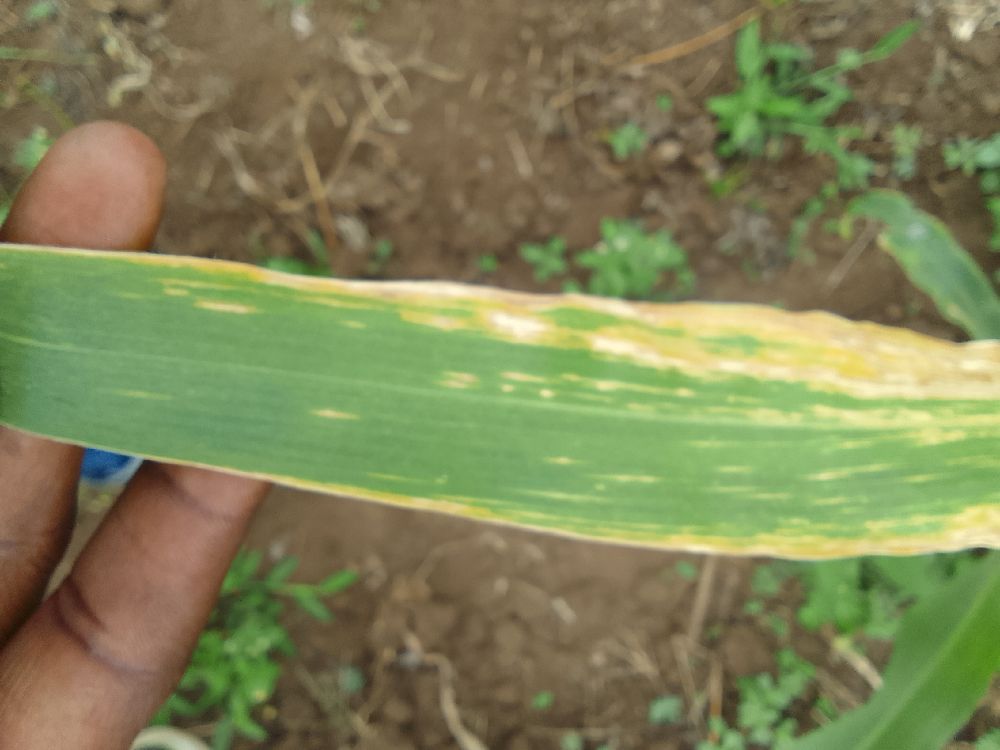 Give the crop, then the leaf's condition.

maize, maize lethal necrosis
